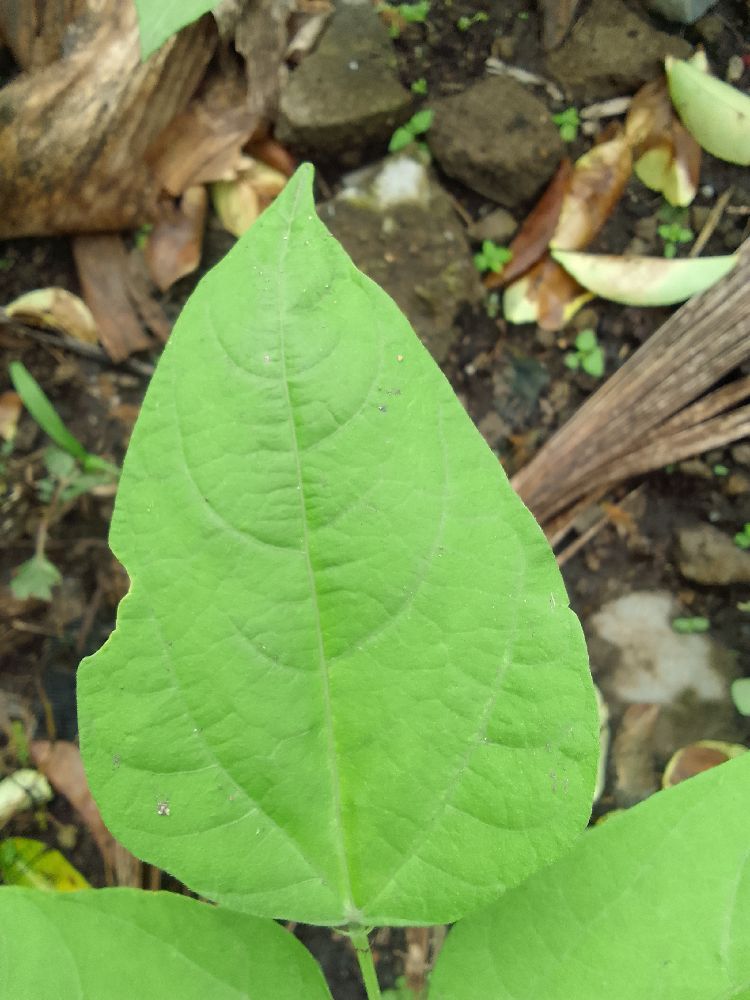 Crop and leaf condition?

common bean, healthy
